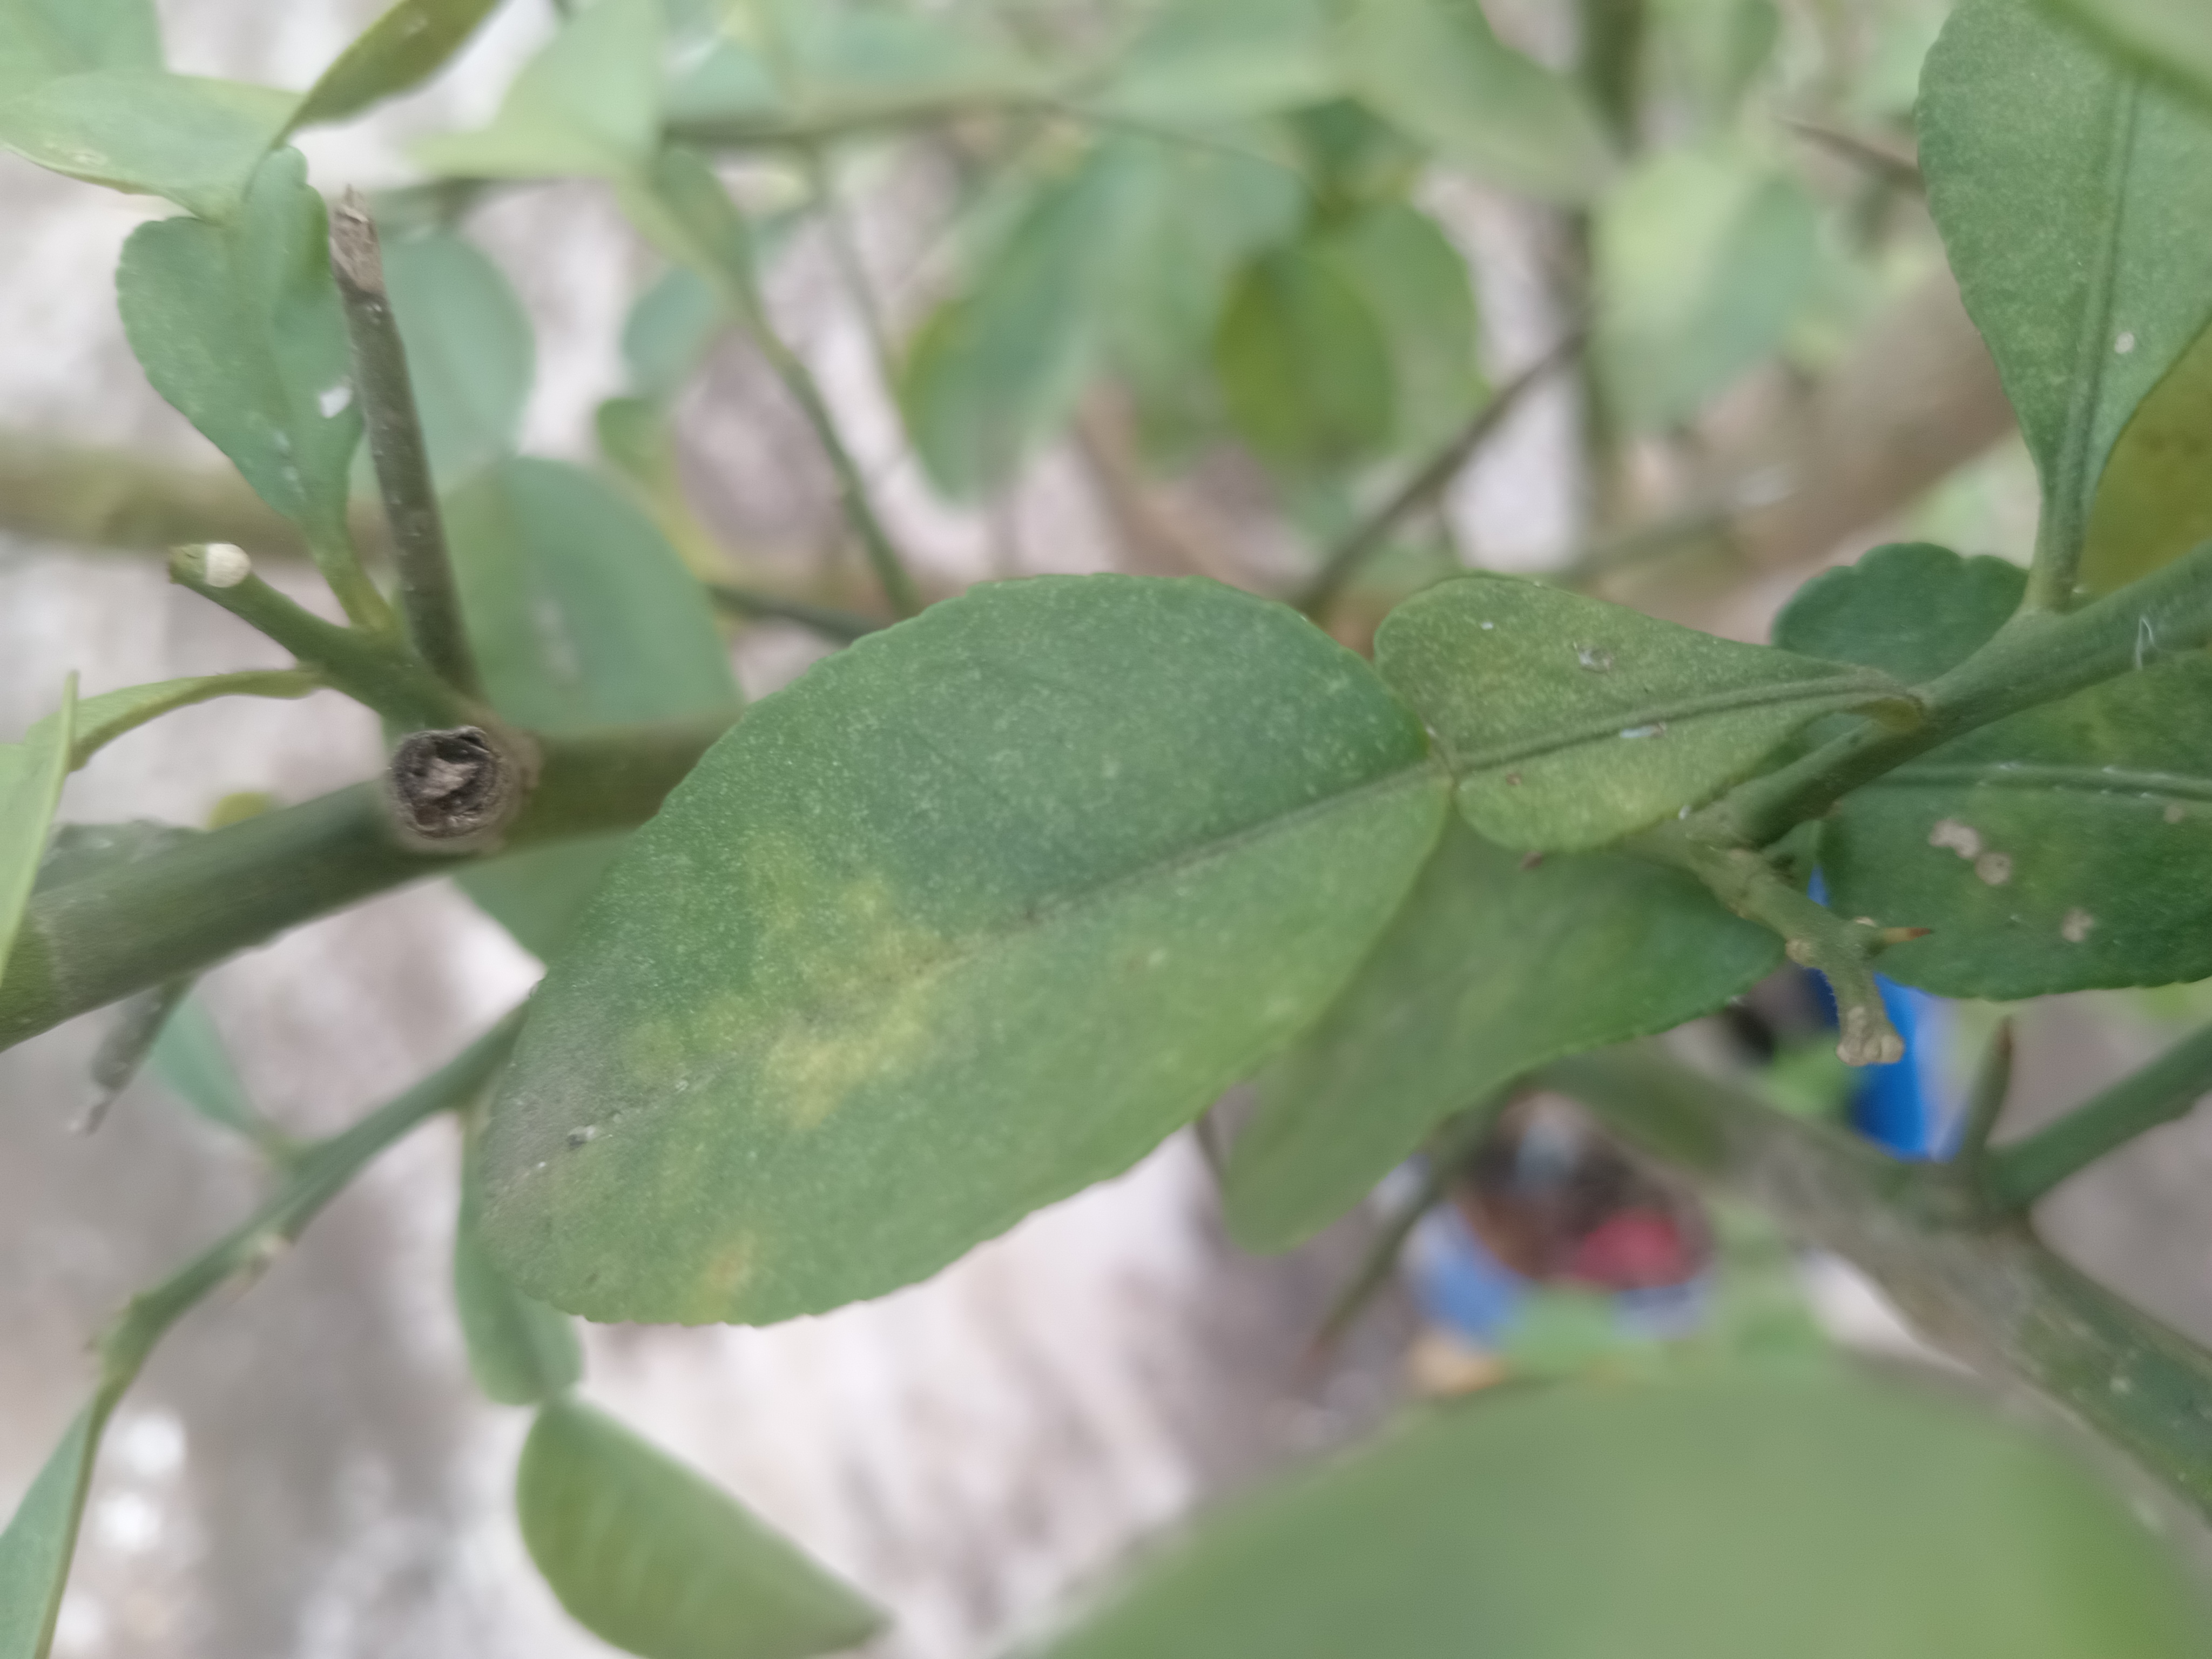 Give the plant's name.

lemon
